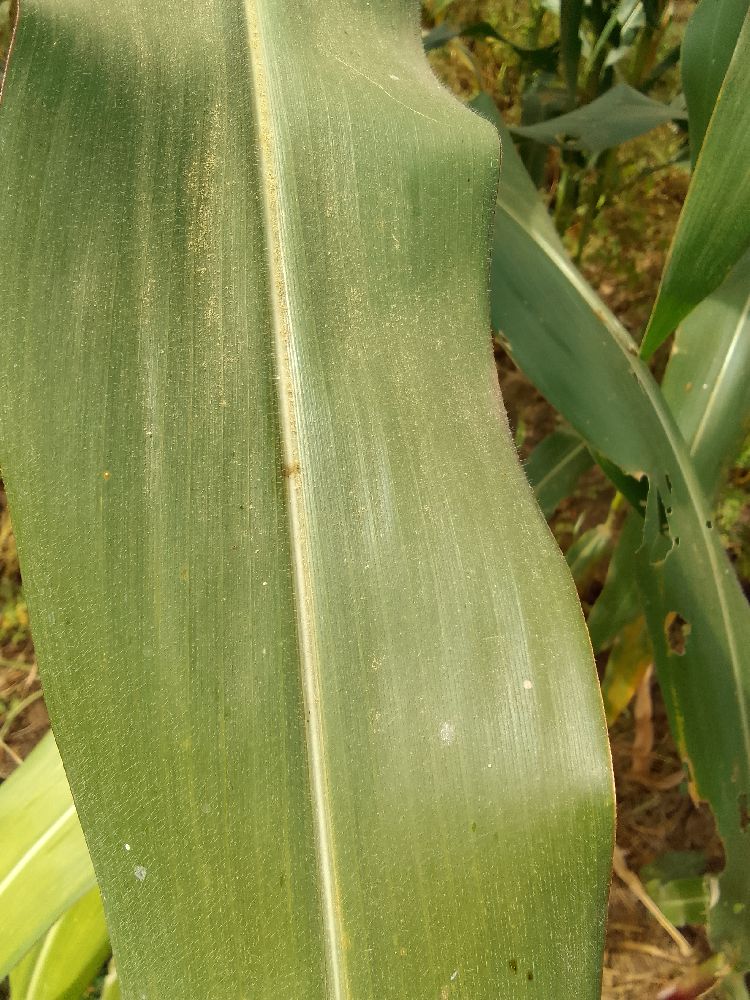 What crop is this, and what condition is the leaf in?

maize, healthy
